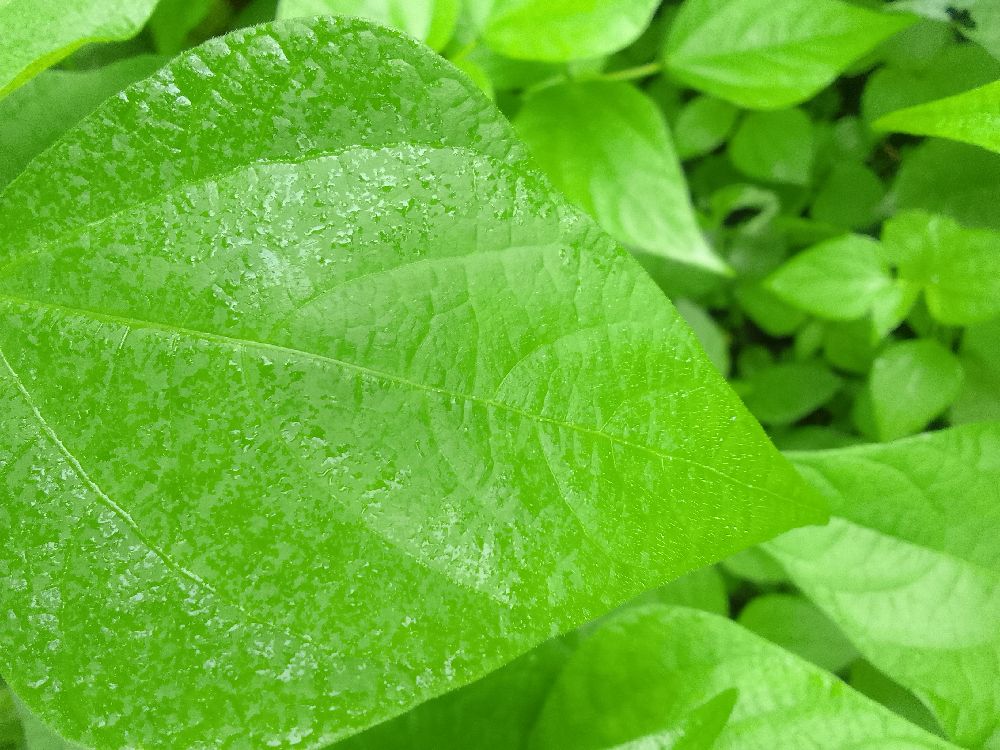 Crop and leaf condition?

common bean, healthy
